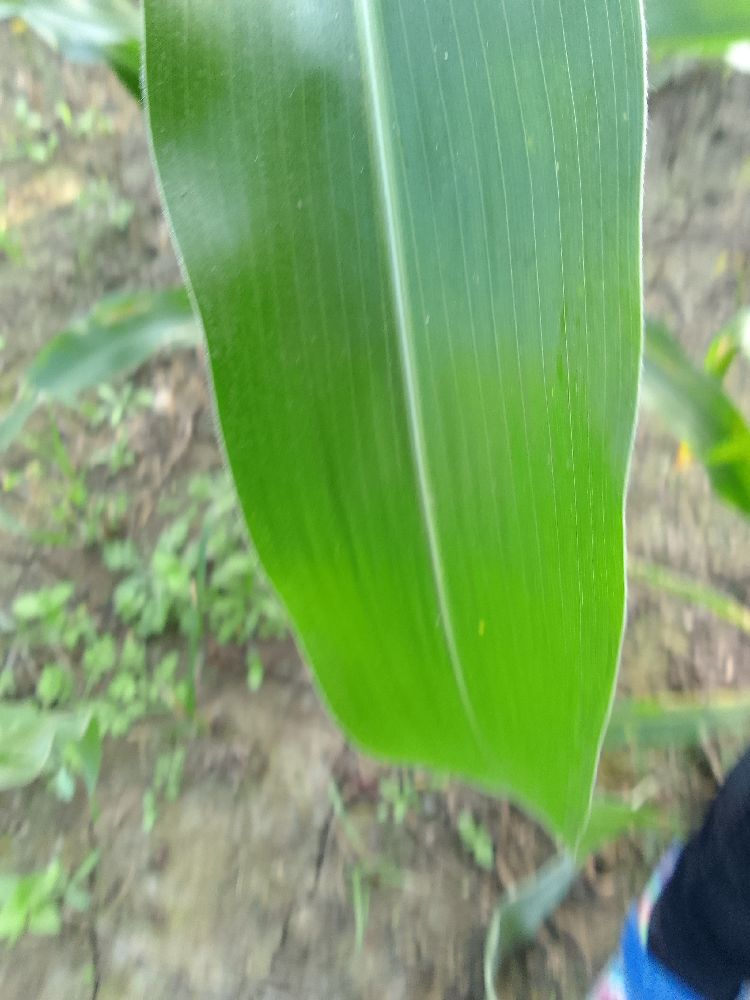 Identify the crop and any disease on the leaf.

maize, healthy
